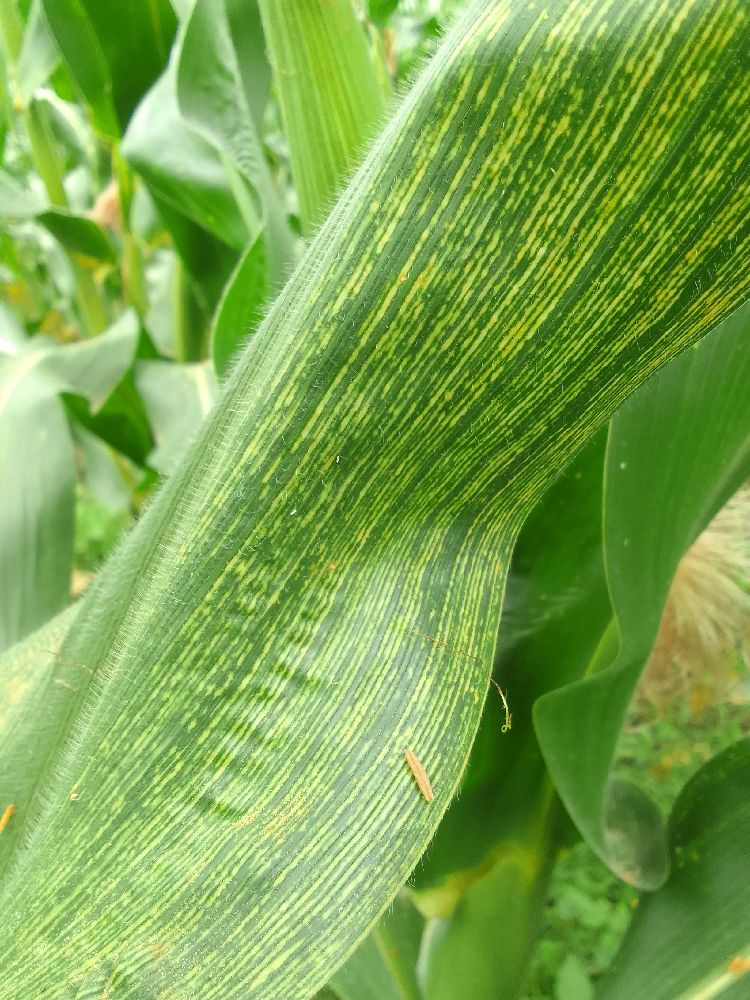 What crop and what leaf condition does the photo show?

maize, maize streak virus
